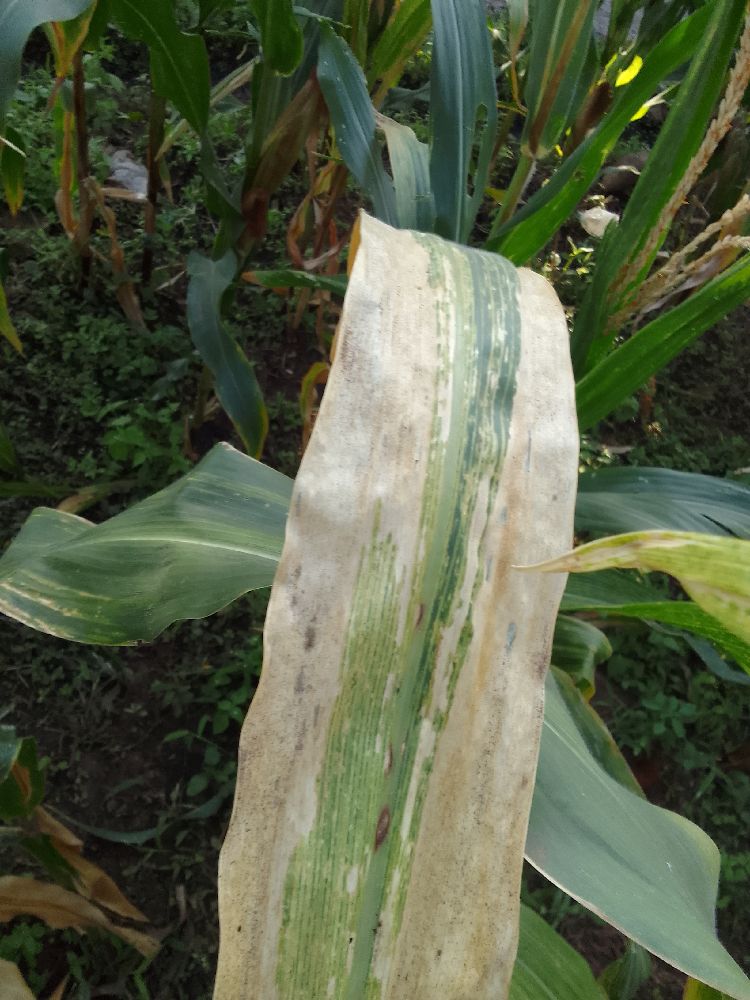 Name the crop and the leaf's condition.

maize, maize lethal necrosis
